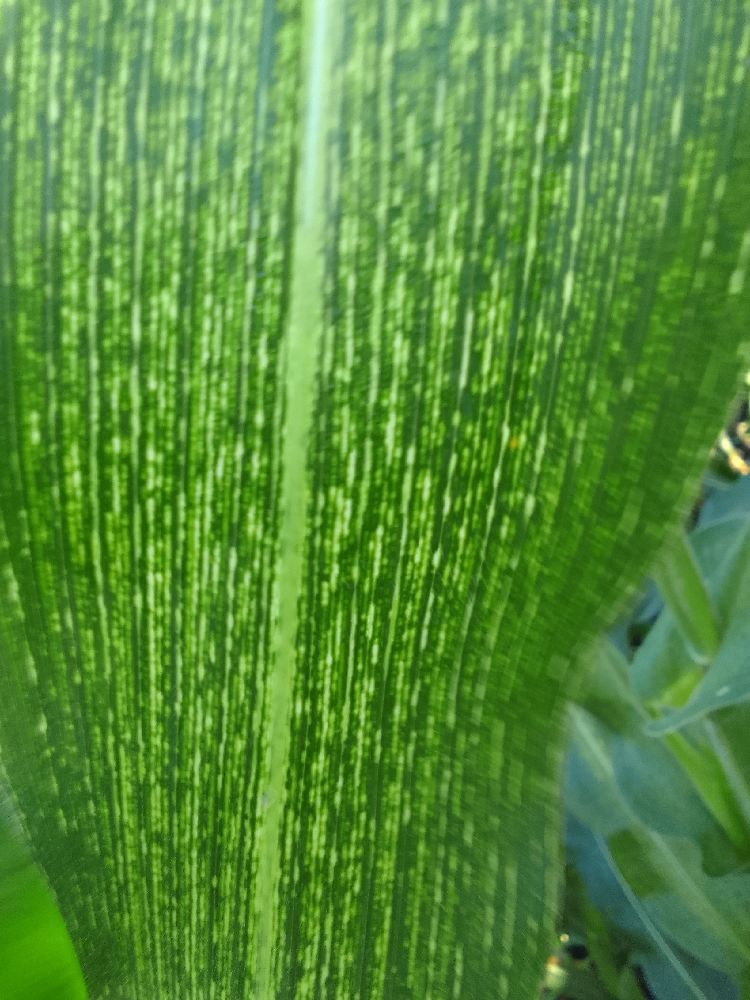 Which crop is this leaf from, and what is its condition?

maize, maize streak virus
